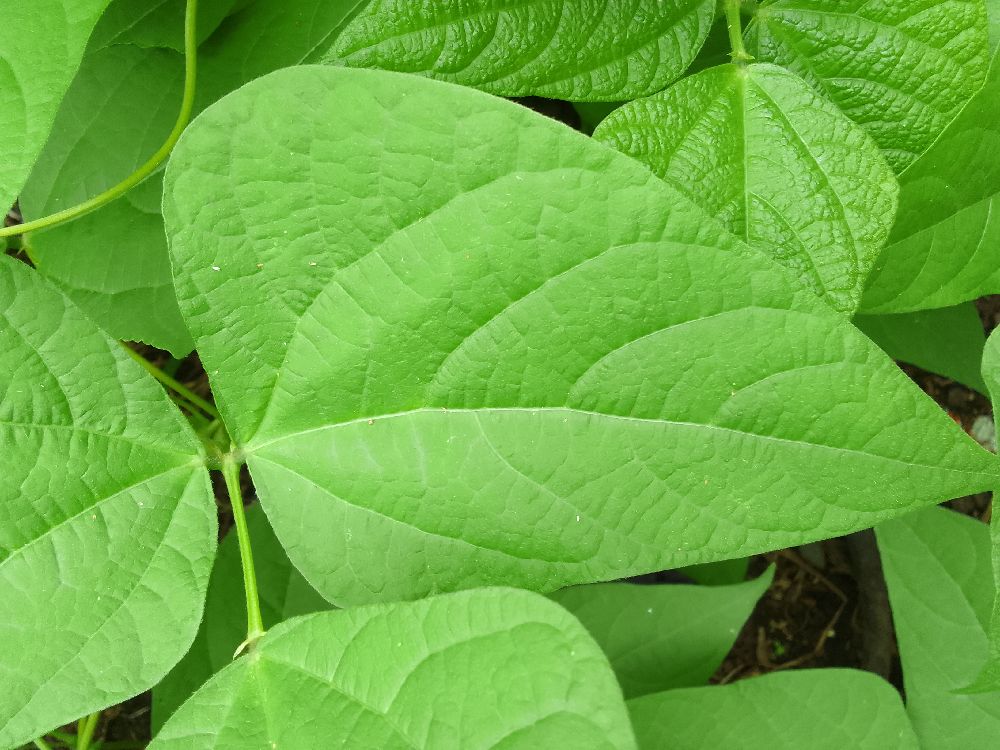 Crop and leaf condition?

common bean, healthy
